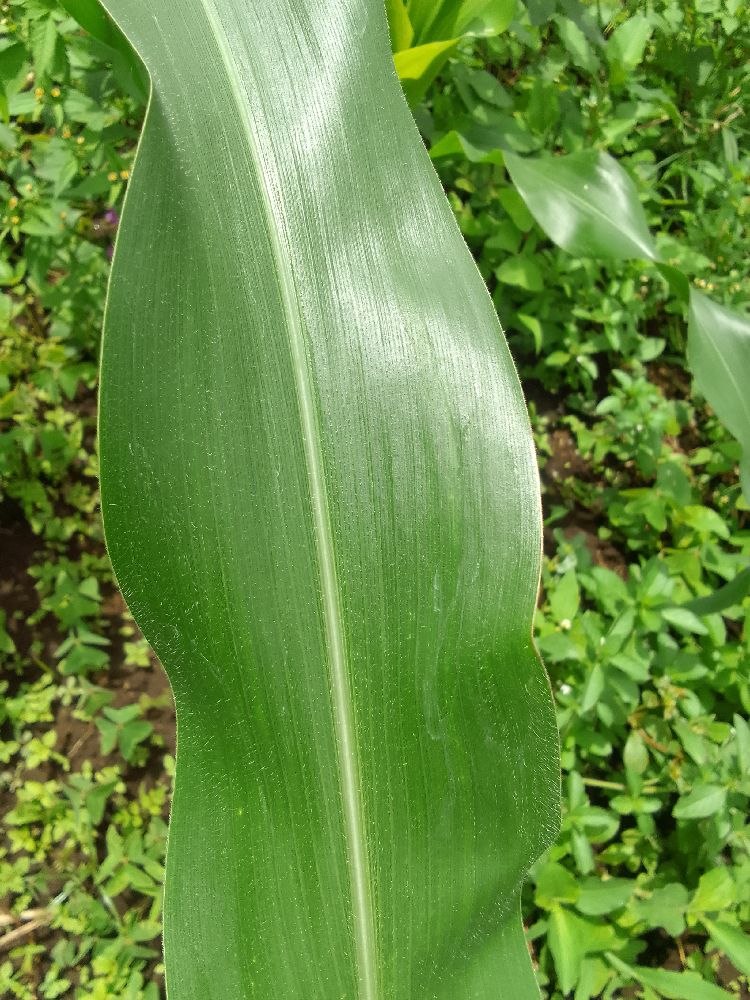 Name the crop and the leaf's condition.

maize, healthy
